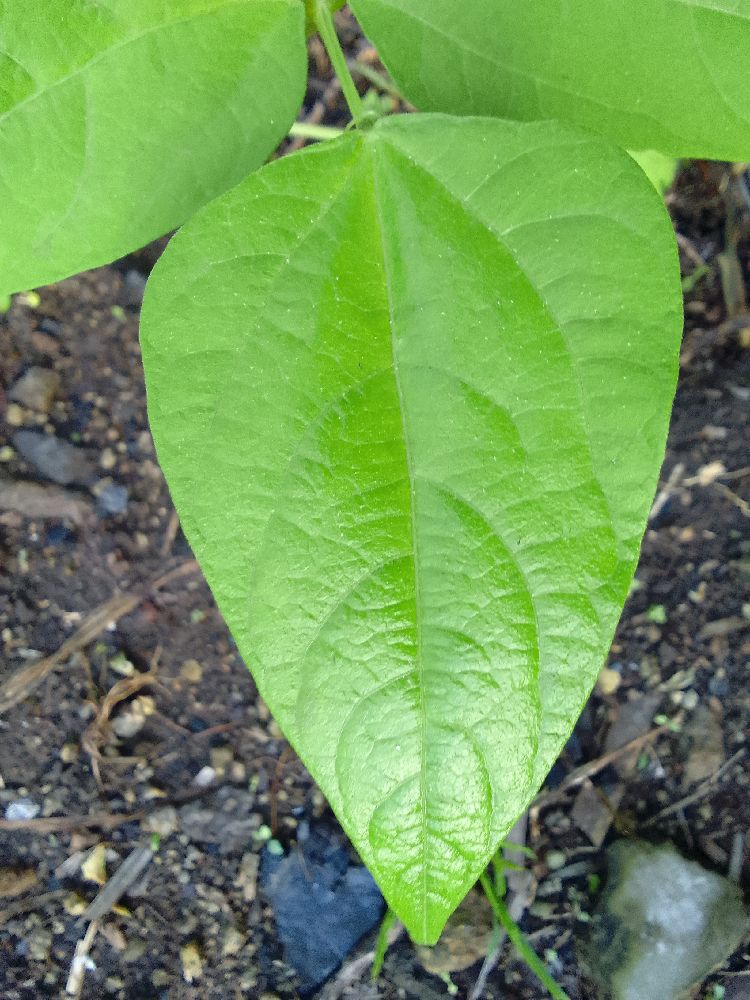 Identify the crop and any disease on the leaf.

common bean, healthy
